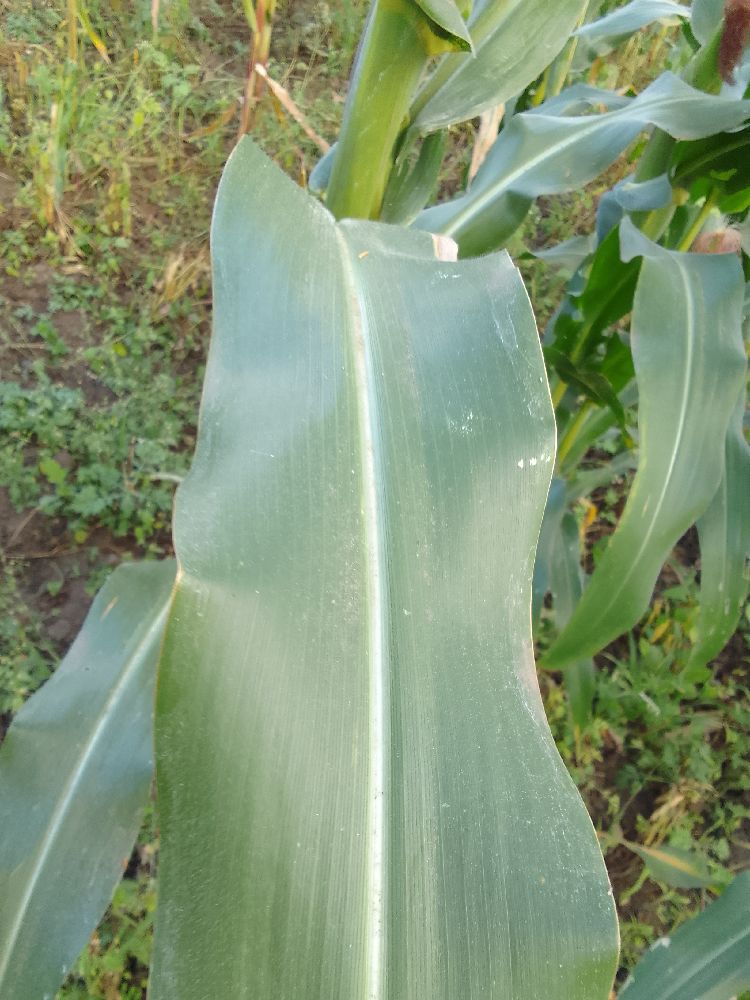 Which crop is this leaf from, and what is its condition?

maize, healthy
